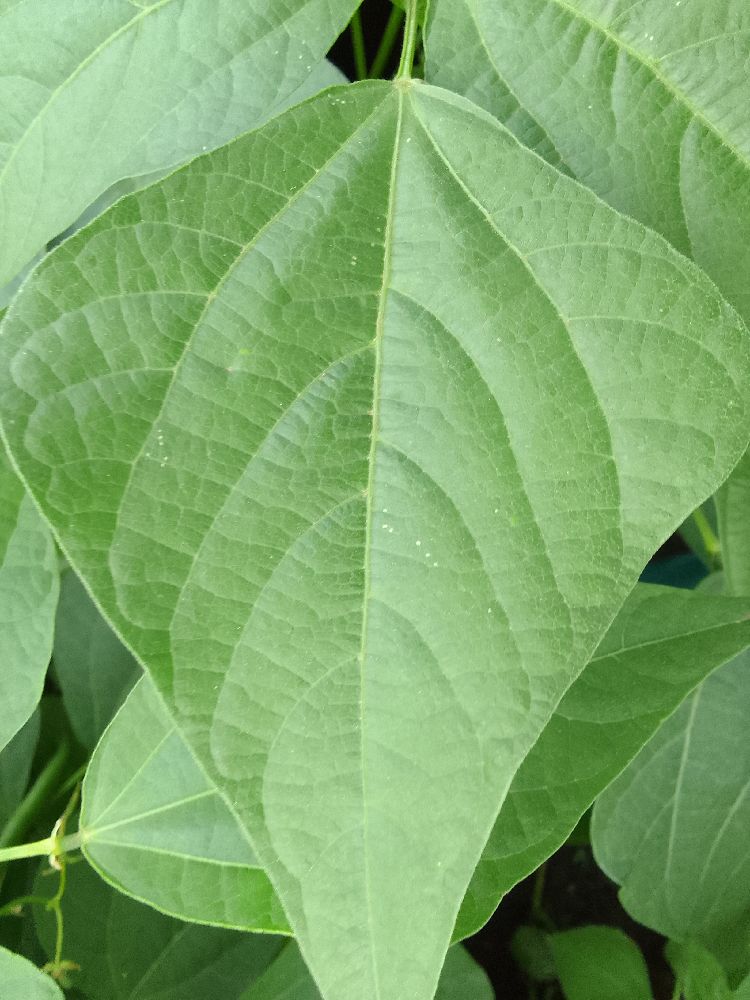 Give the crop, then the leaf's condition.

common bean, healthy
